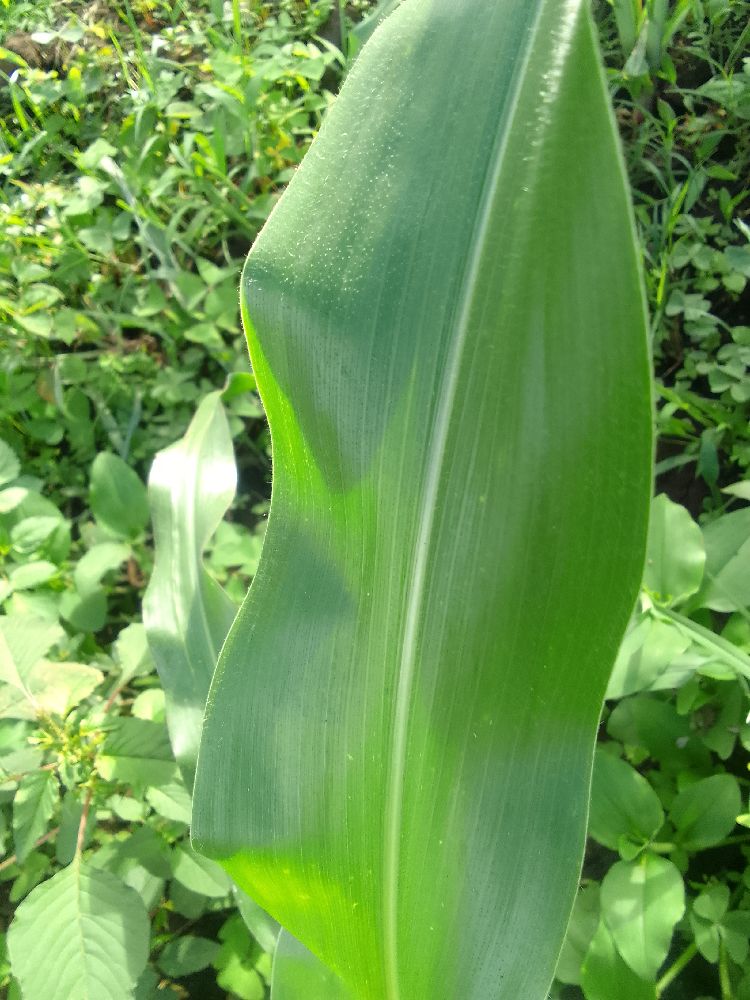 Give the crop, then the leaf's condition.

maize, healthy
